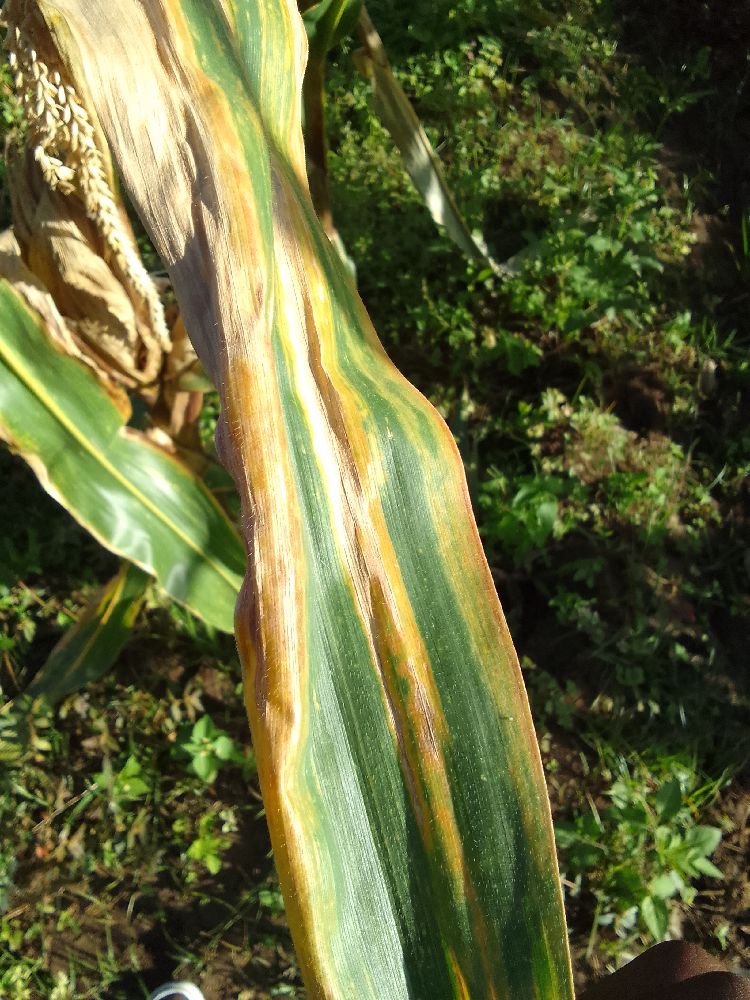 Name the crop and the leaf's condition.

maize, maize lethal necrosis
